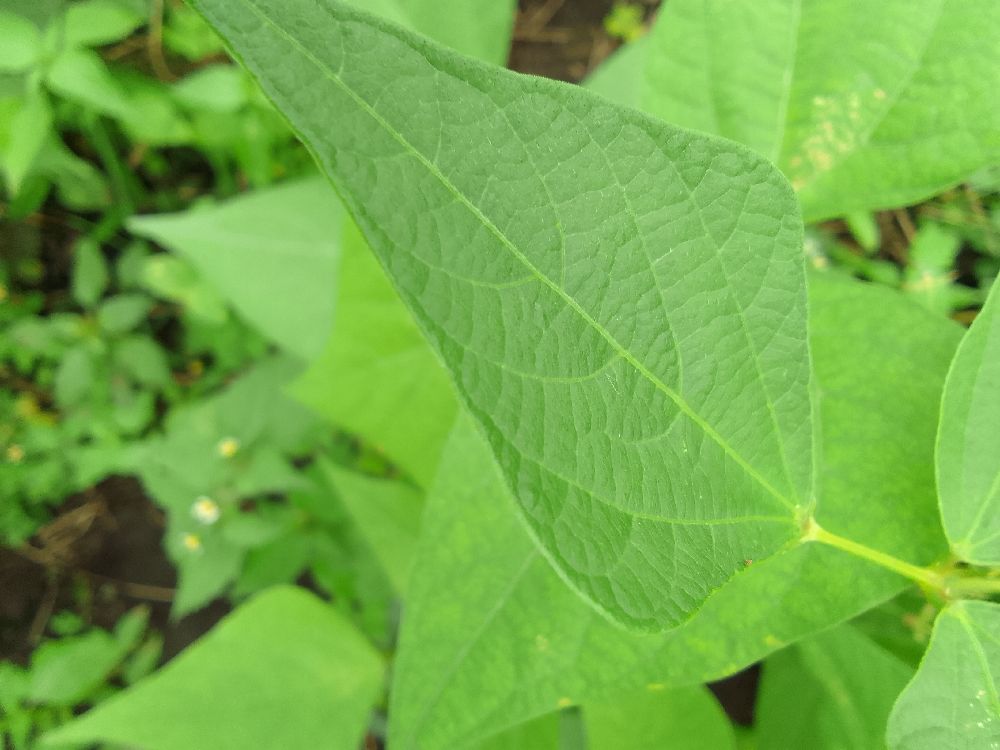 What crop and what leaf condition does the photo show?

common bean, healthy
